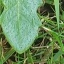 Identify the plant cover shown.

structured weed
